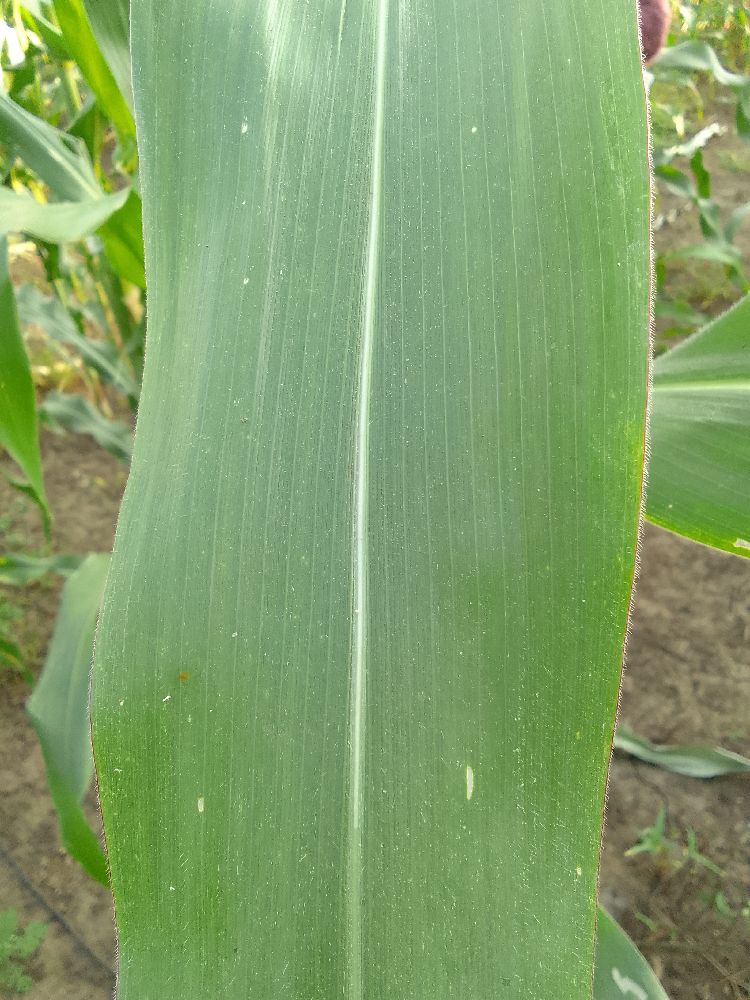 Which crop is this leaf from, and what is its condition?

maize, healthy
